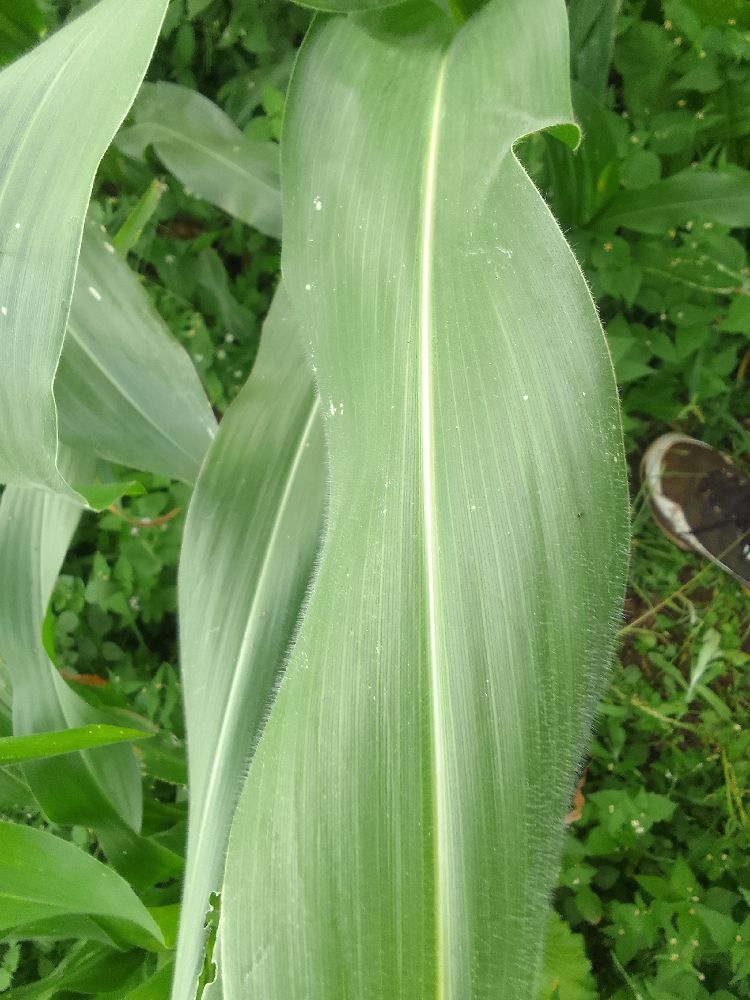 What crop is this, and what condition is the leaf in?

maize, healthy
